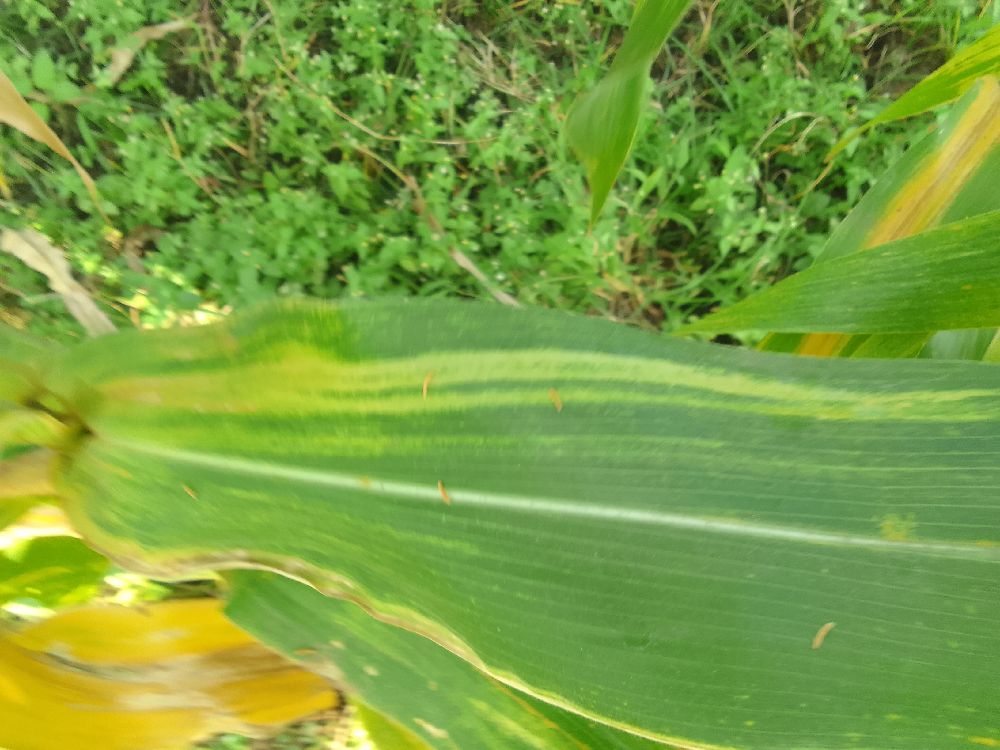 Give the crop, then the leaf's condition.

maize, maize lethal necrosis
